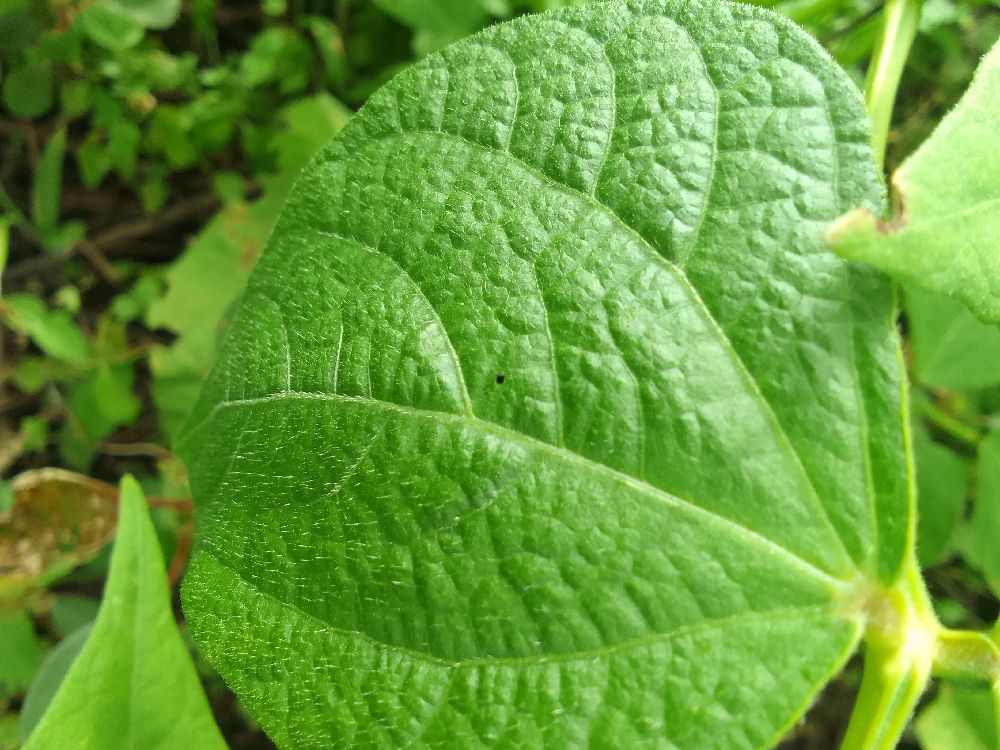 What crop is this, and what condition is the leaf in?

common bean, healthy
